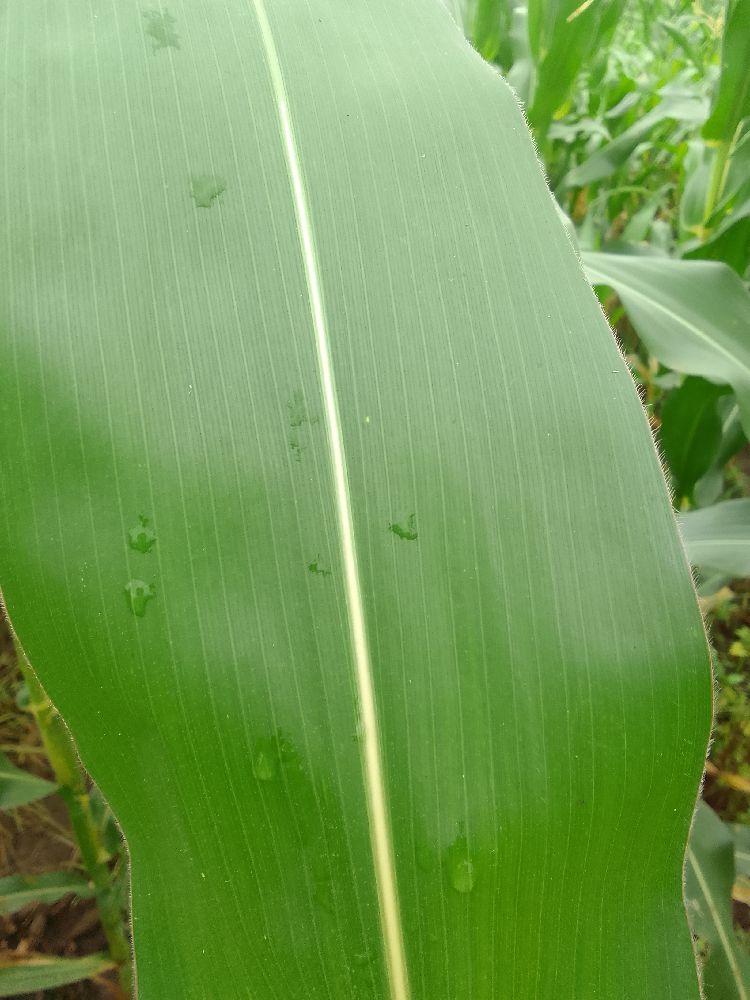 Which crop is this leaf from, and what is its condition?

maize, healthy
